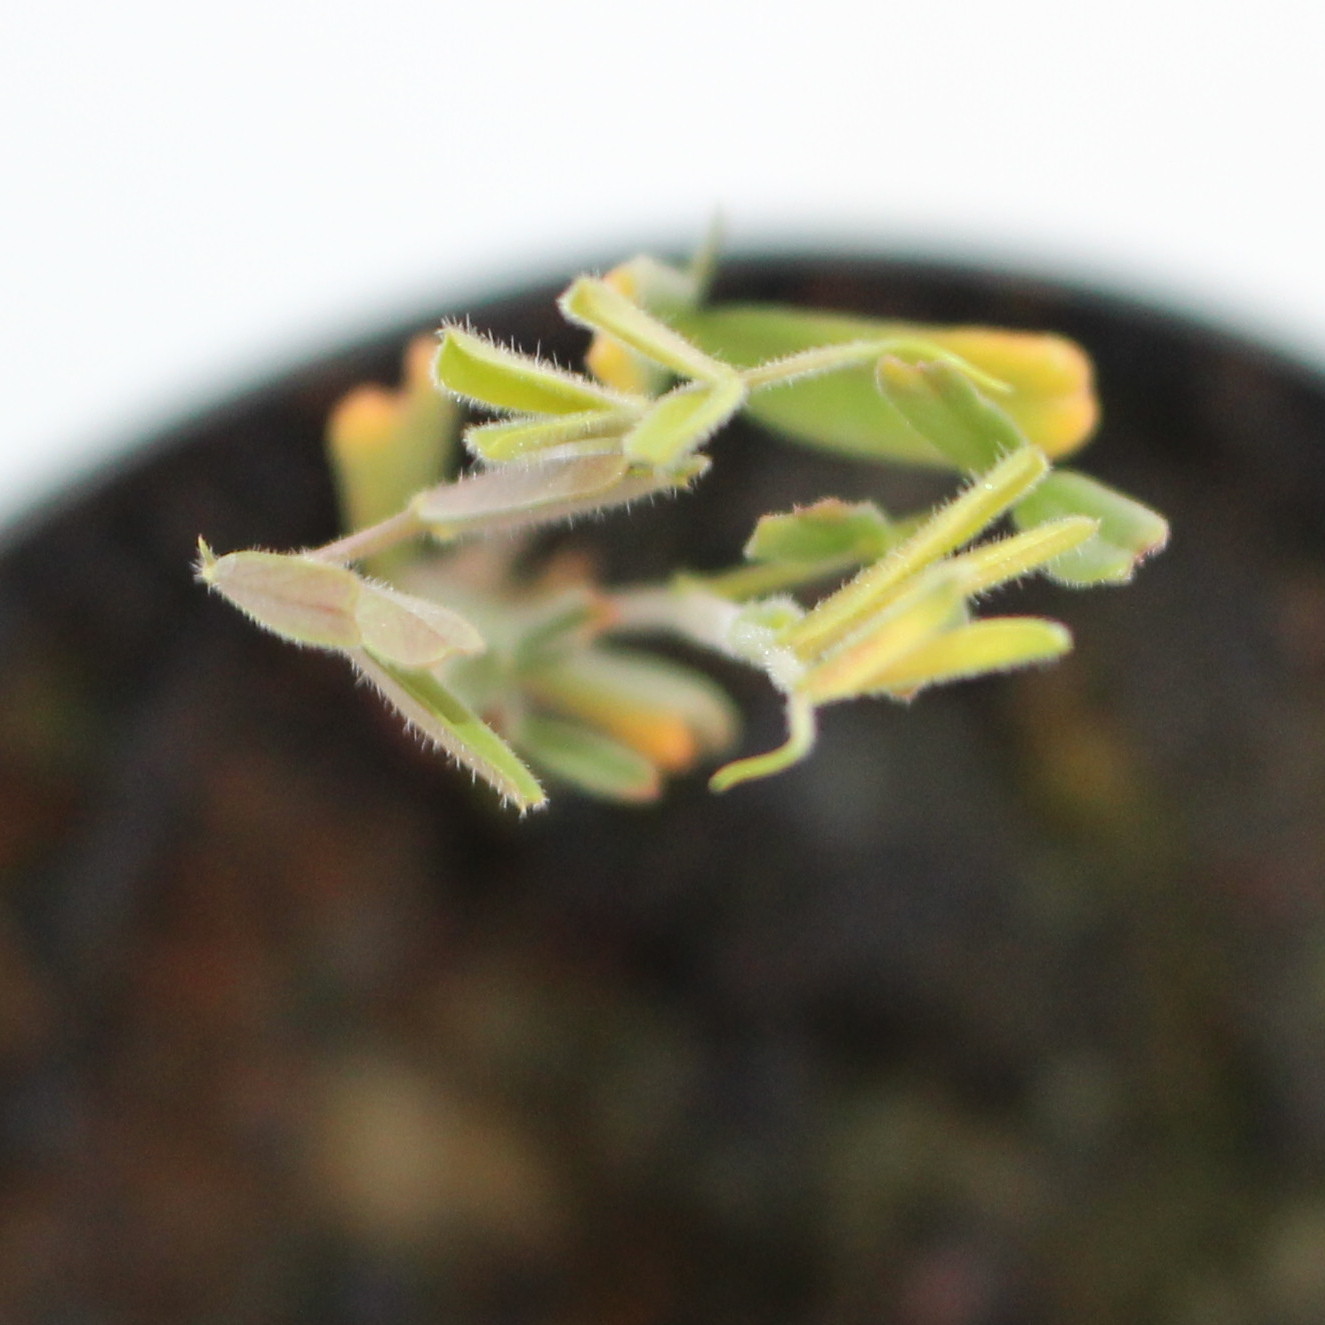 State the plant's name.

Vicia sativa
